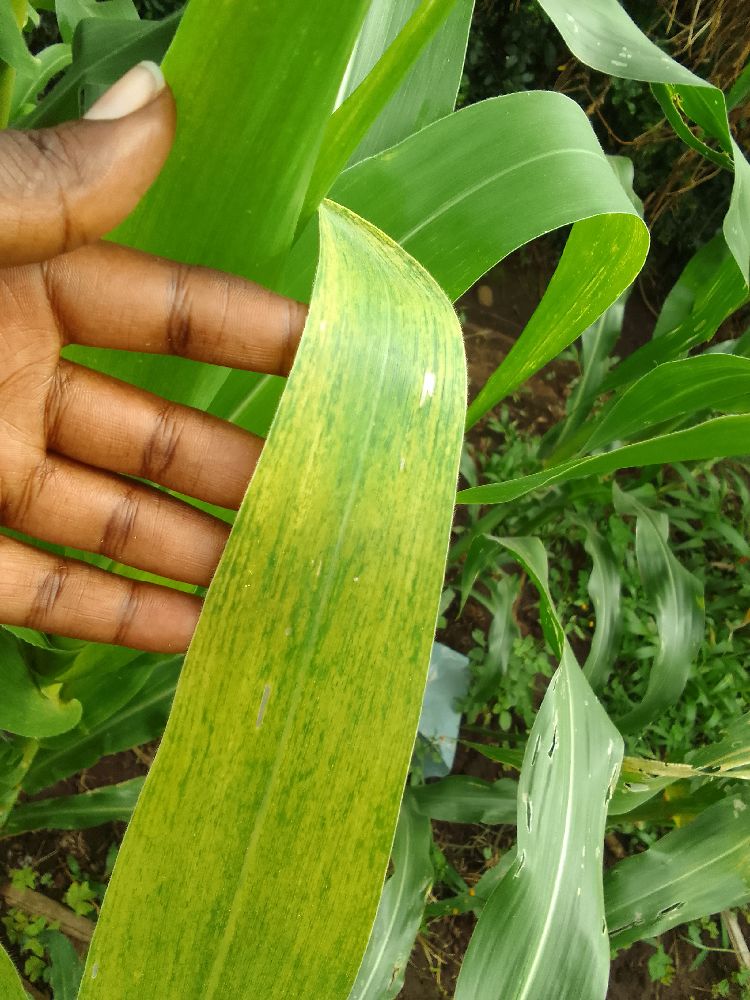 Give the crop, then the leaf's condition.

maize, maize lethal necrosis
